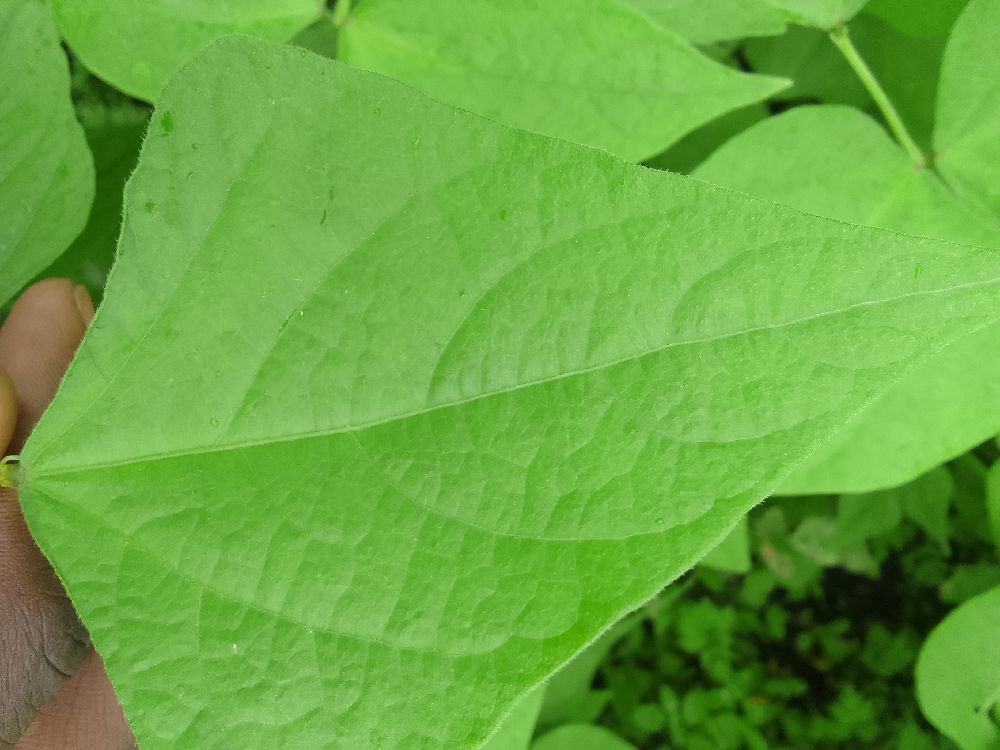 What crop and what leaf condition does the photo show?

common bean, healthy
